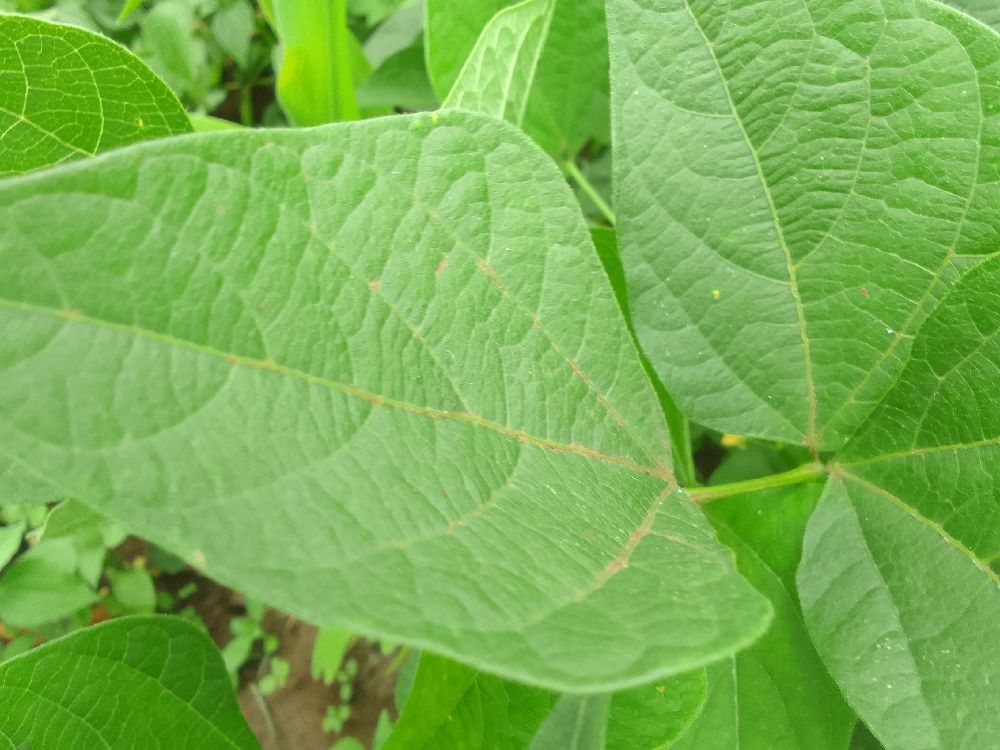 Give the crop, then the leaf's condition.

common bean, healthy
